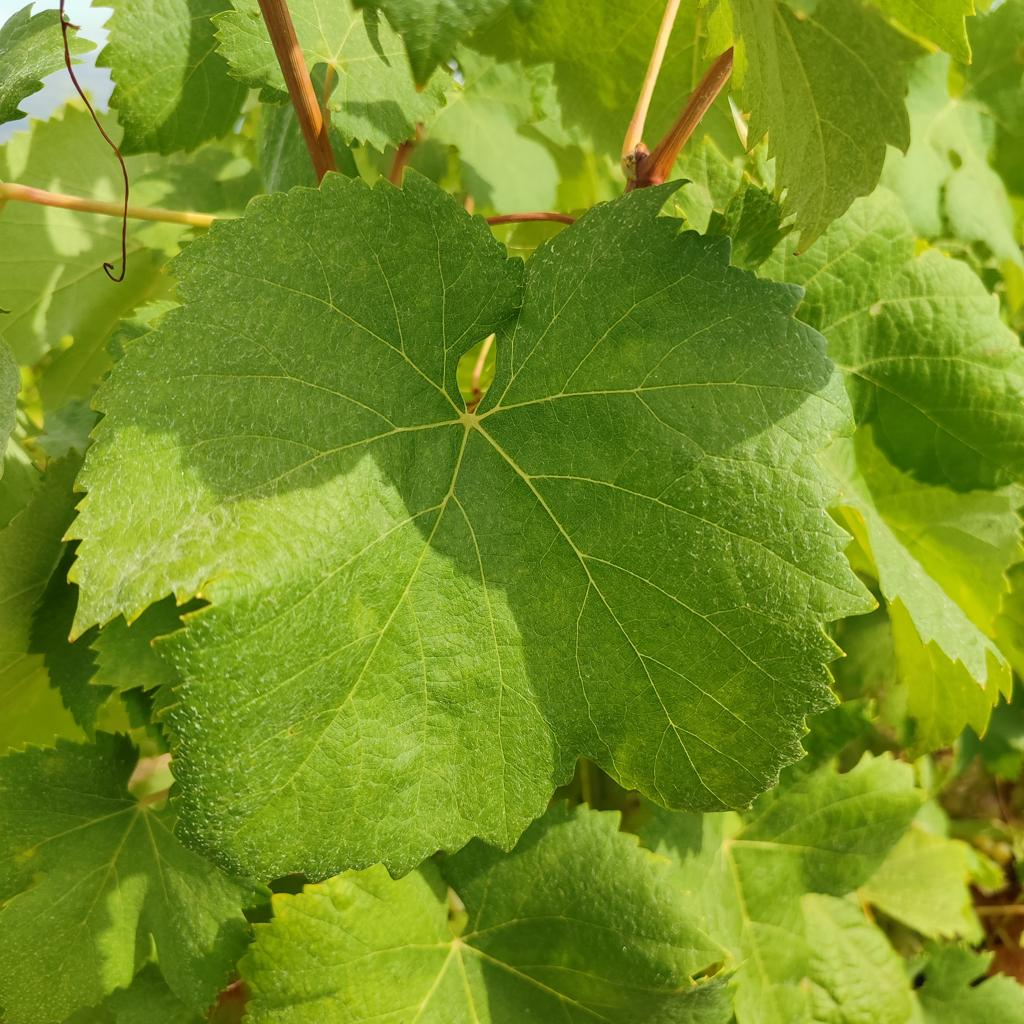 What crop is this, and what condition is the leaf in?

grapevine, healthy
